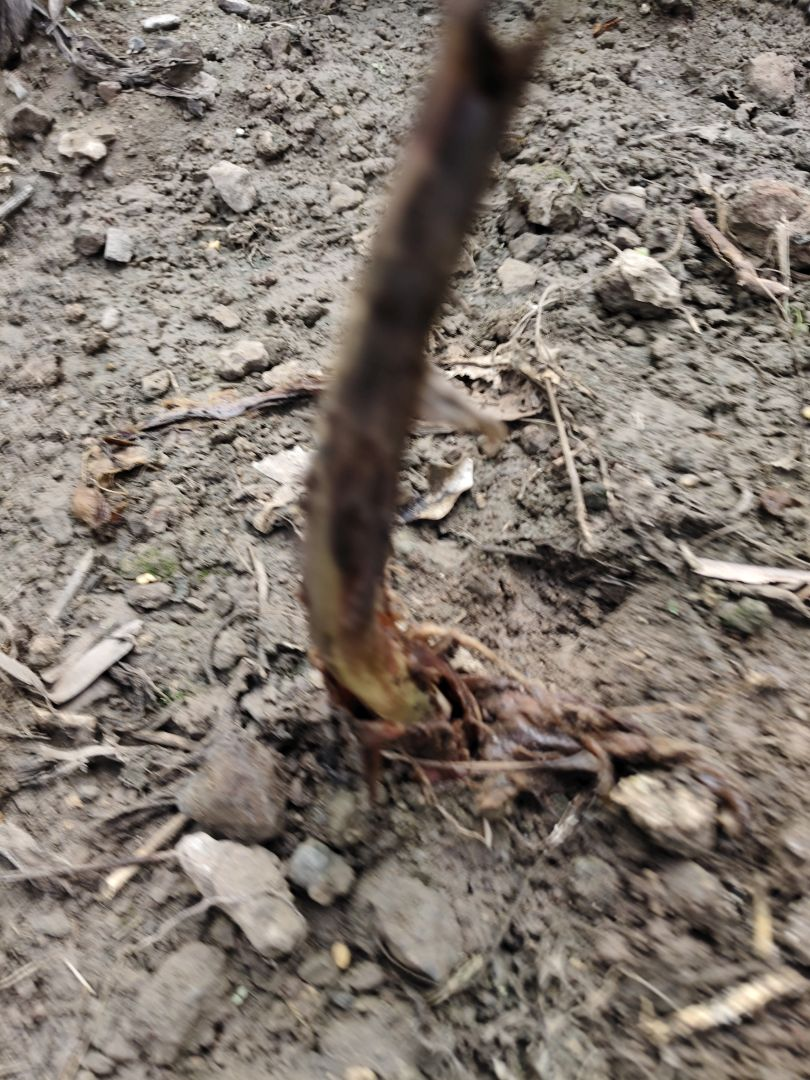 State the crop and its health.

taro, root rot
